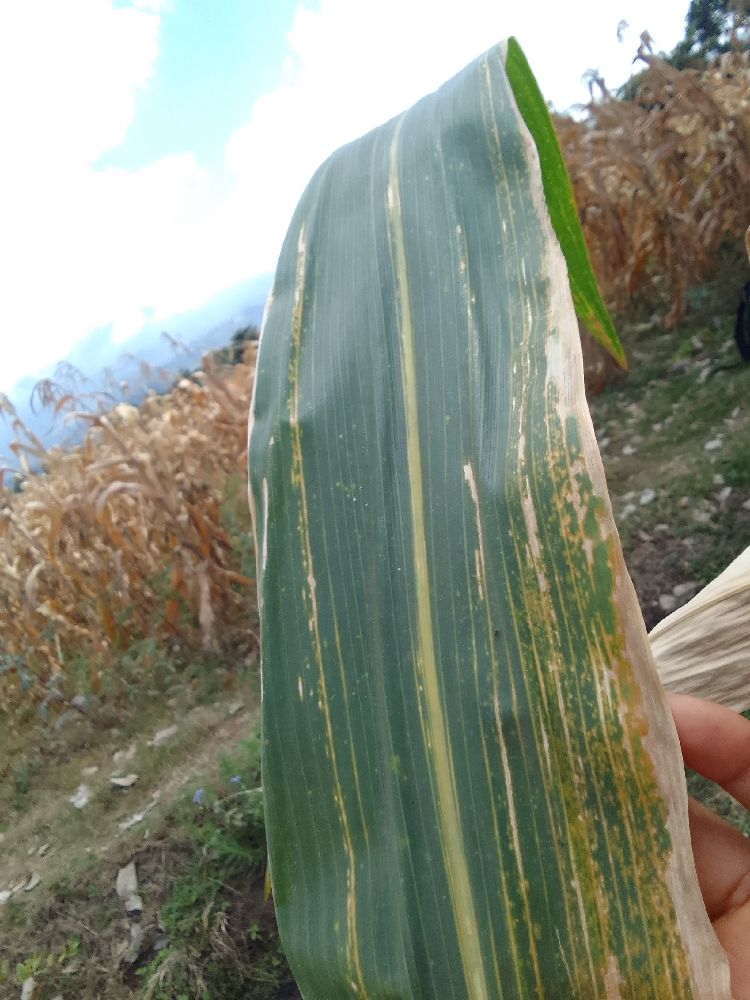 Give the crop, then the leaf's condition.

maize, maize lethal necrosis
